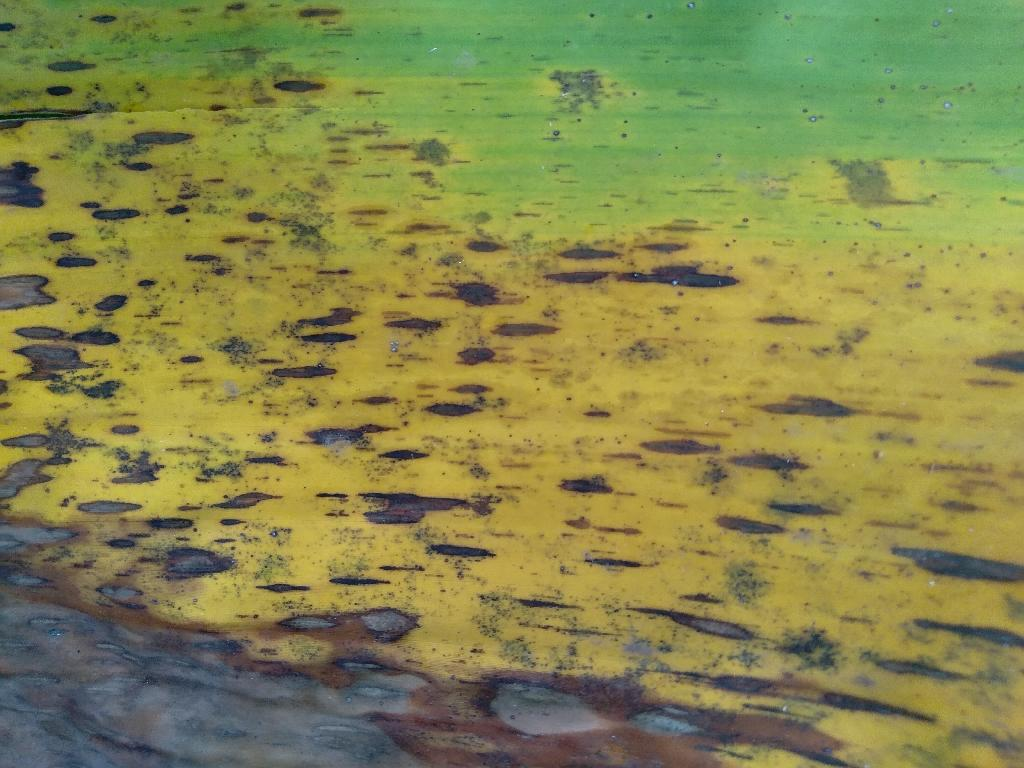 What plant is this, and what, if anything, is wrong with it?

banana, black sigatoka
